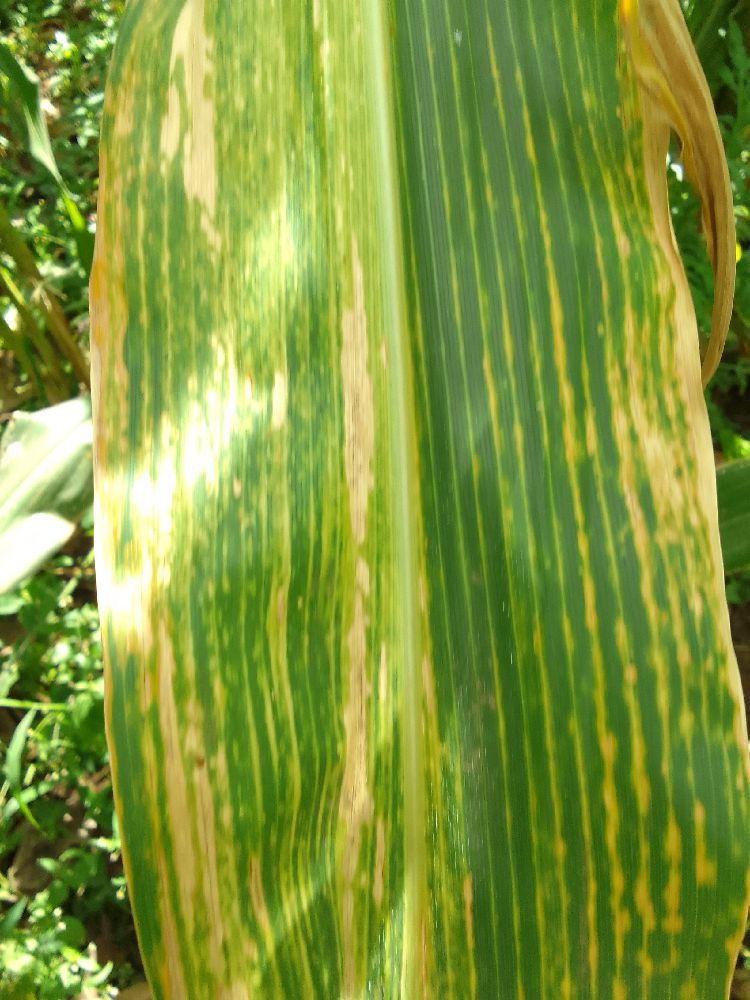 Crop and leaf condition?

maize, maize lethal necrosis
